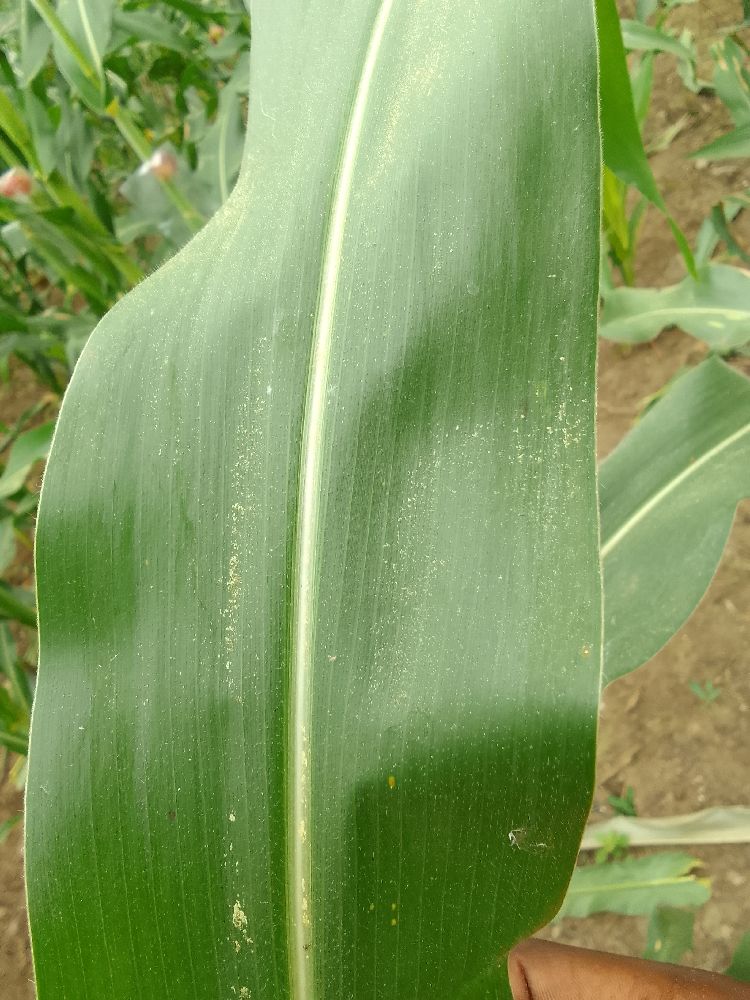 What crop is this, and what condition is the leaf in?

maize, healthy
